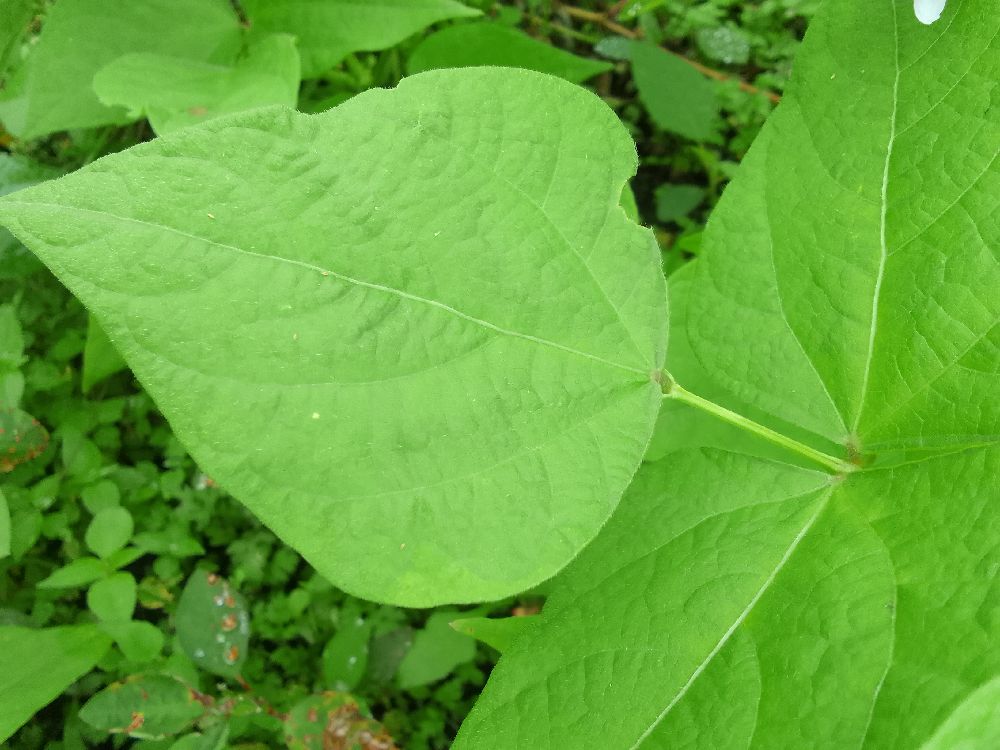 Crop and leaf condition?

common bean, healthy
